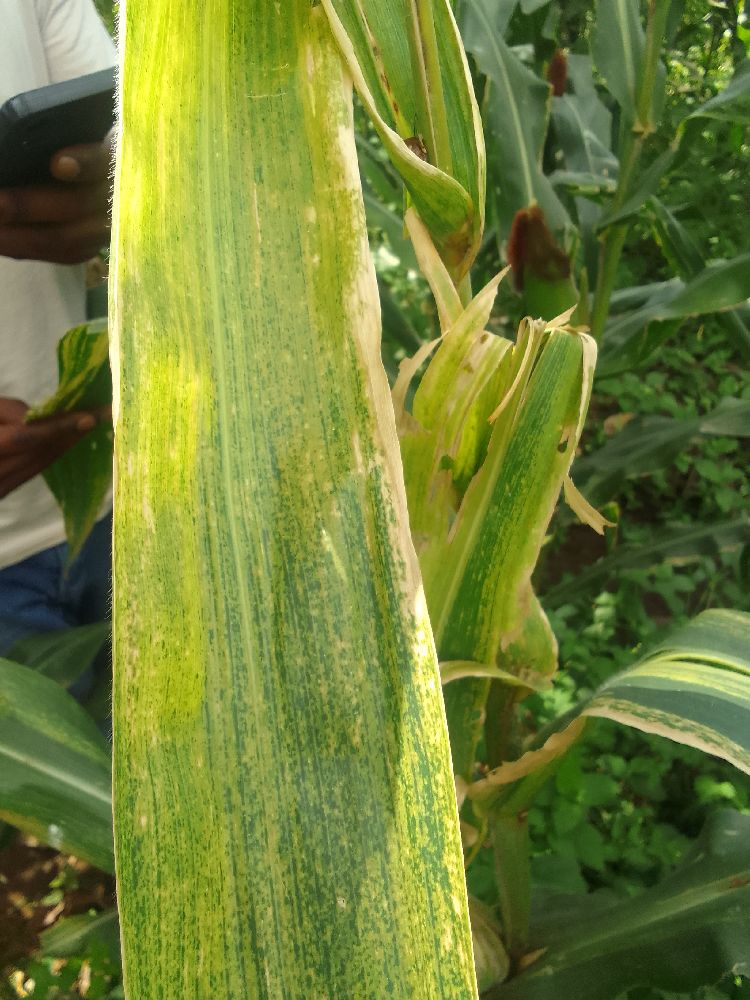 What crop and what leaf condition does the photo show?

maize, maize lethal necrosis
